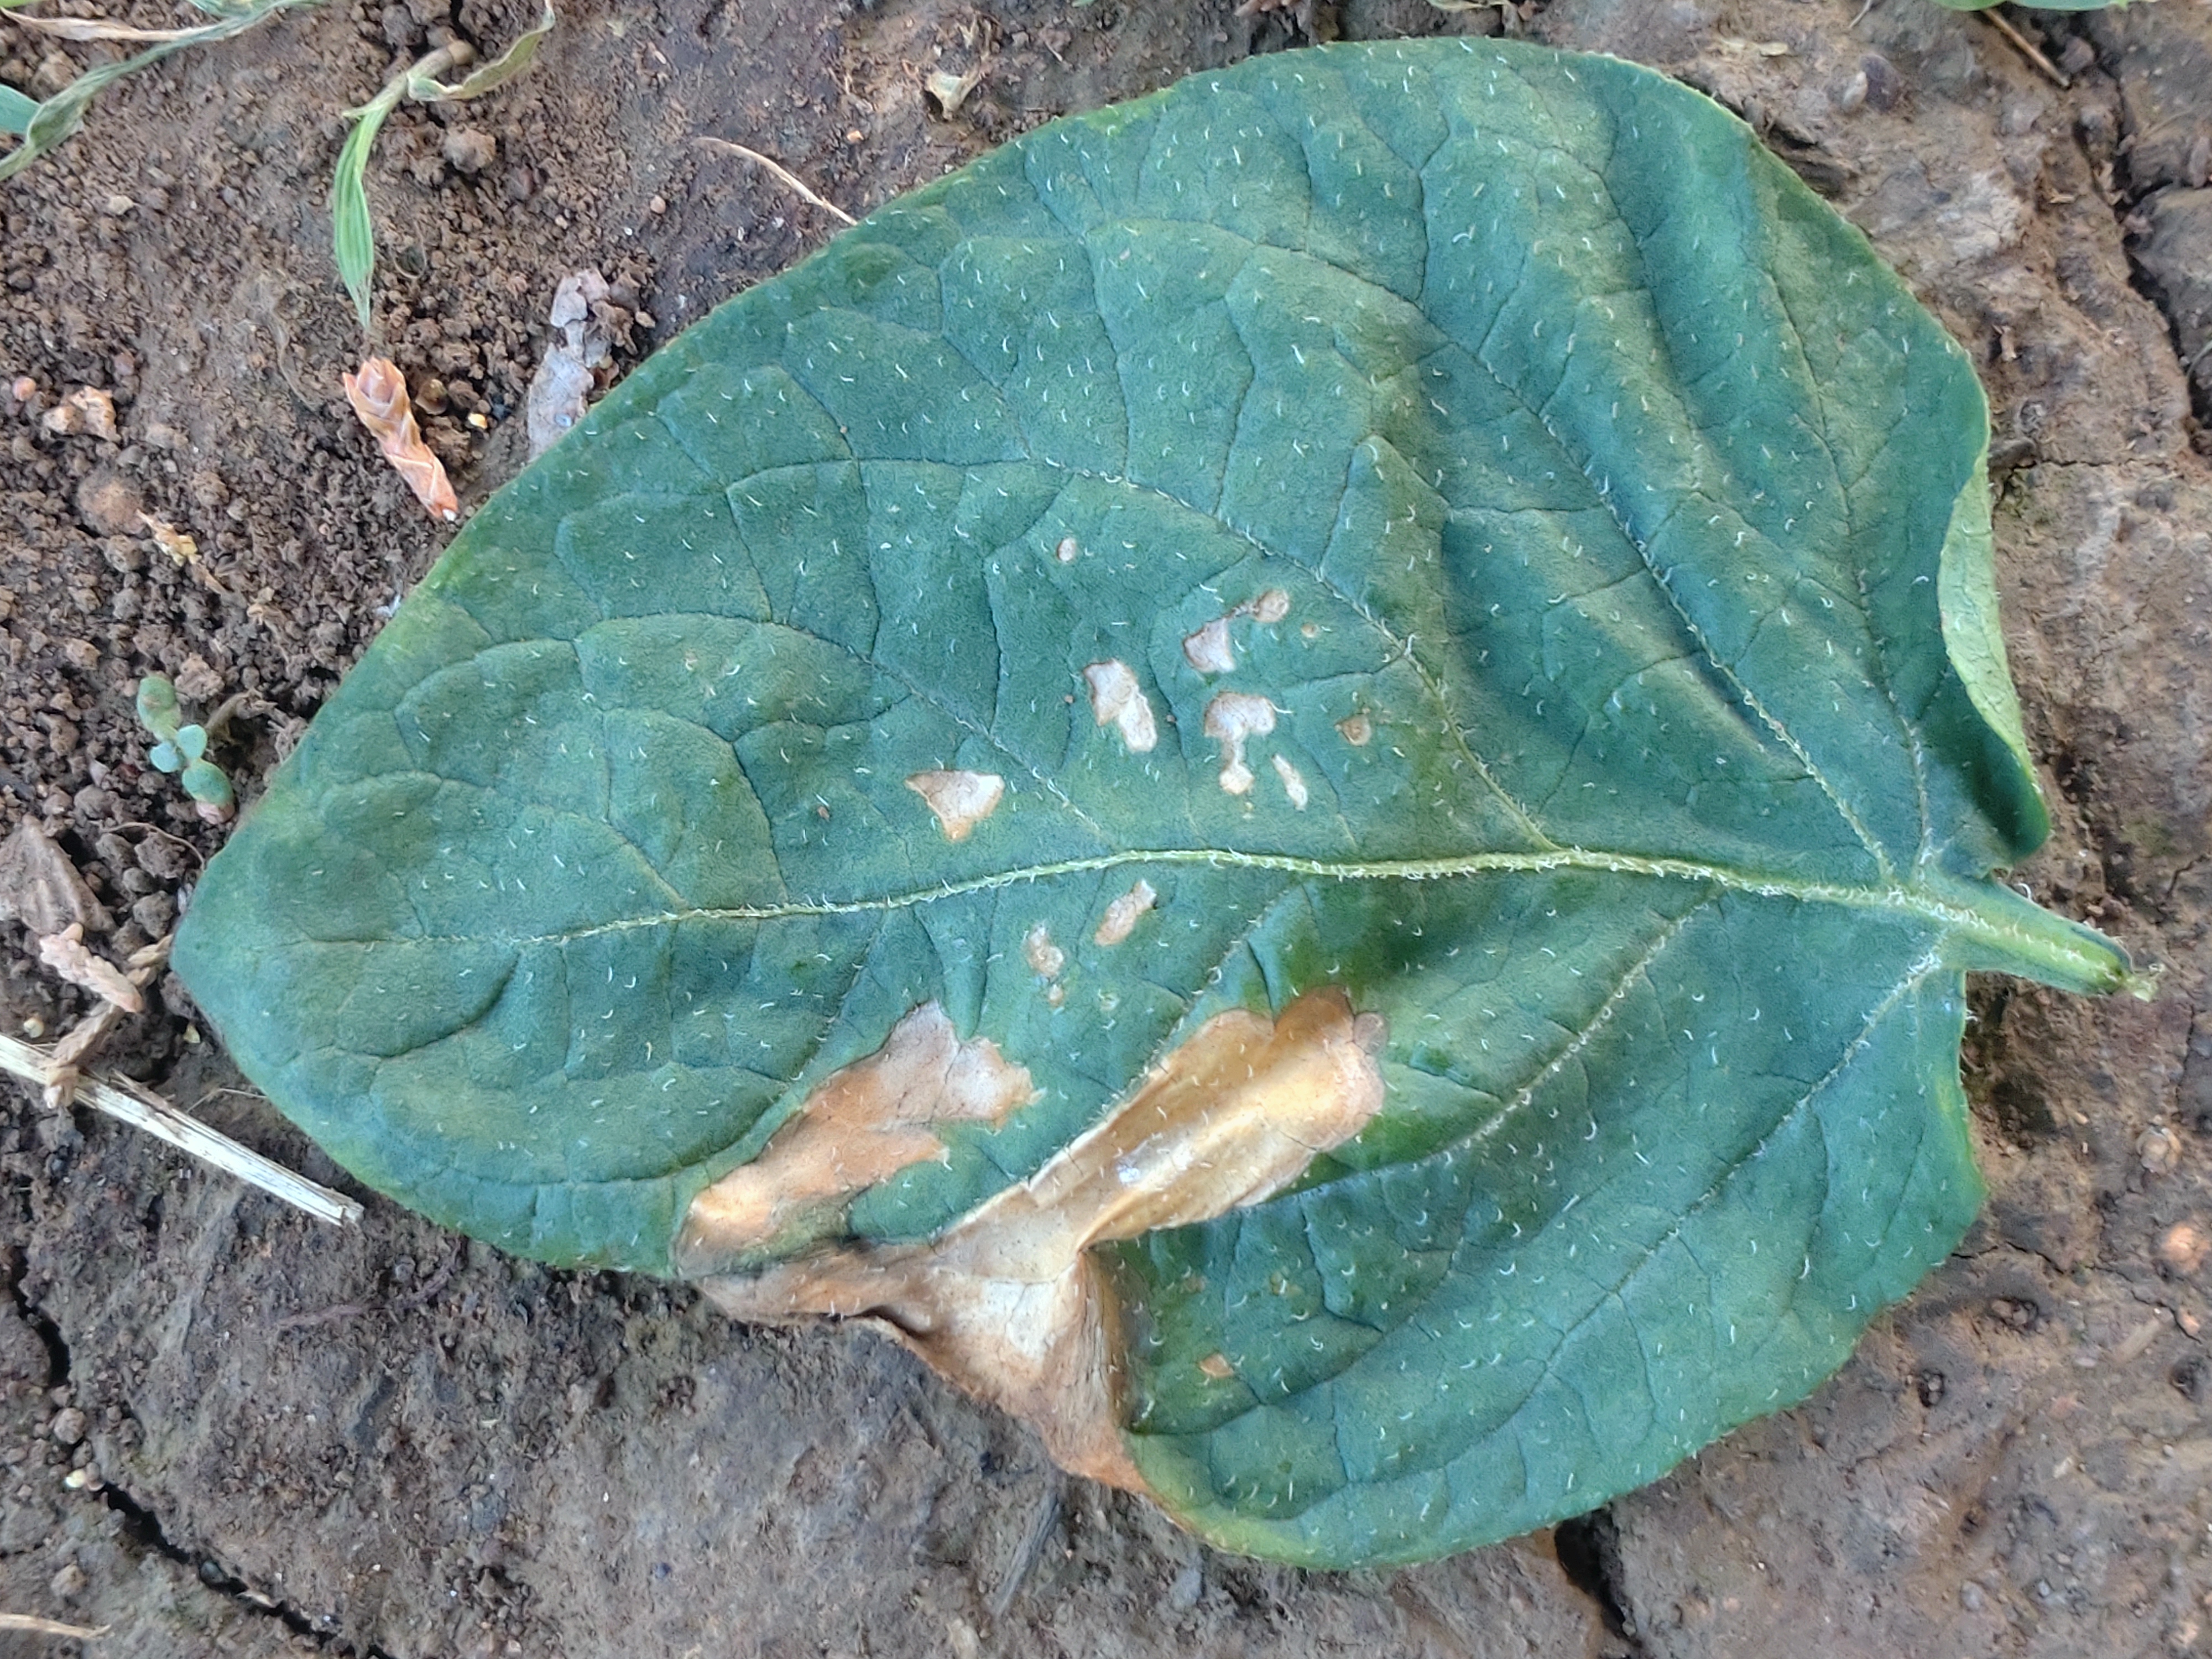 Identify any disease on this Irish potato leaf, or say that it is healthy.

early blight
